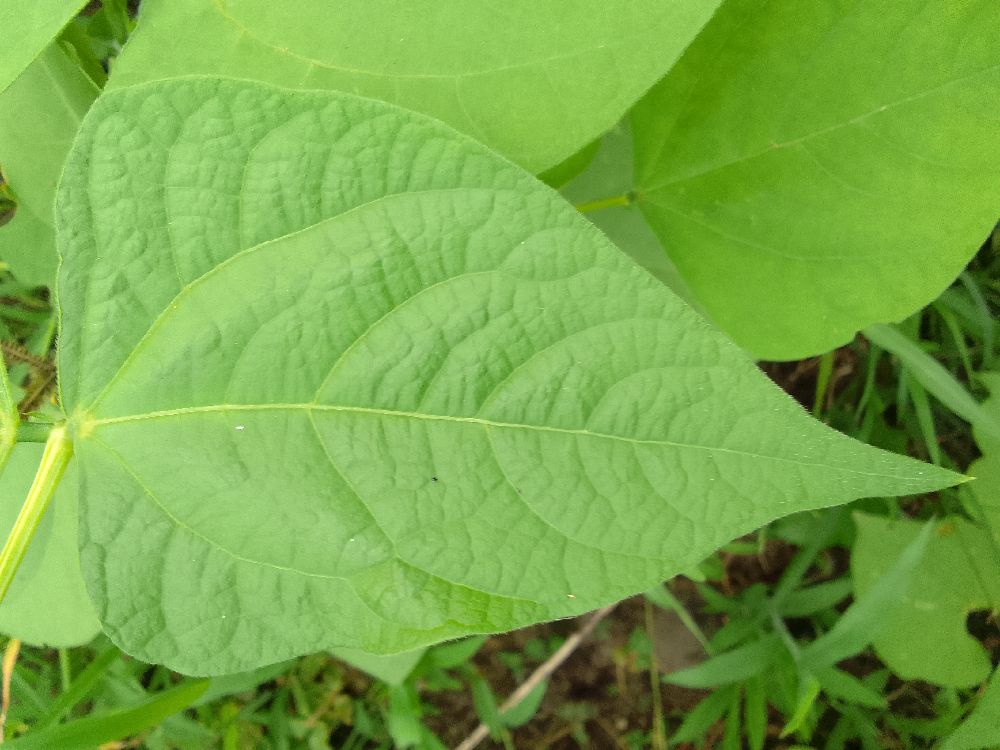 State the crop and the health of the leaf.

common bean, healthy
